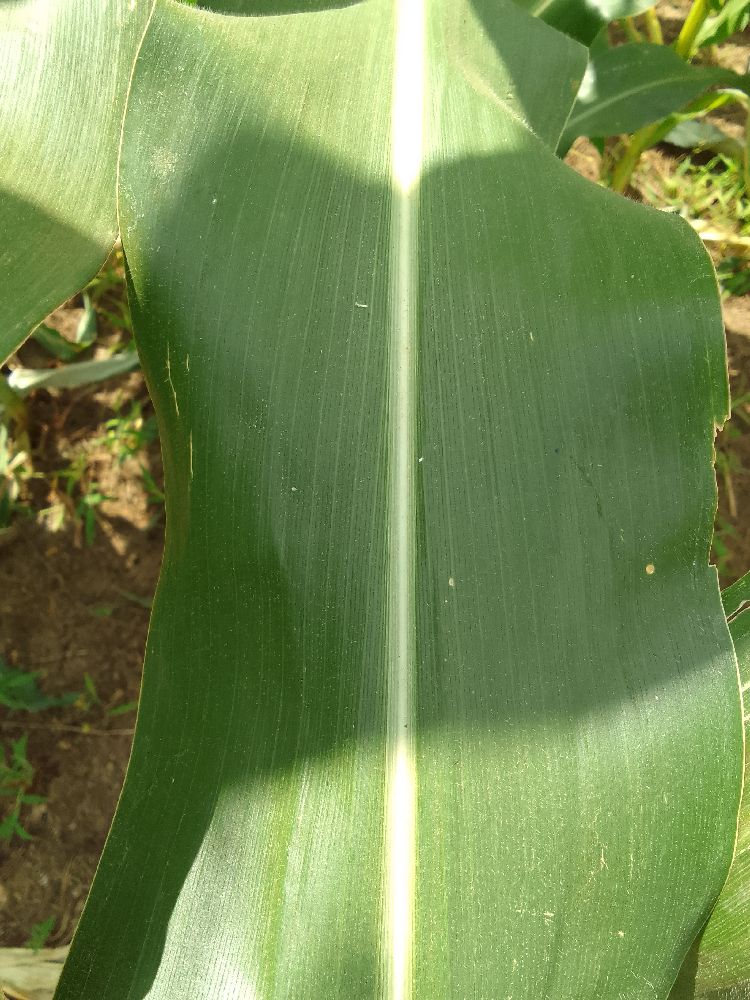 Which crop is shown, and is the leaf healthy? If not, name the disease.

maize, healthy
